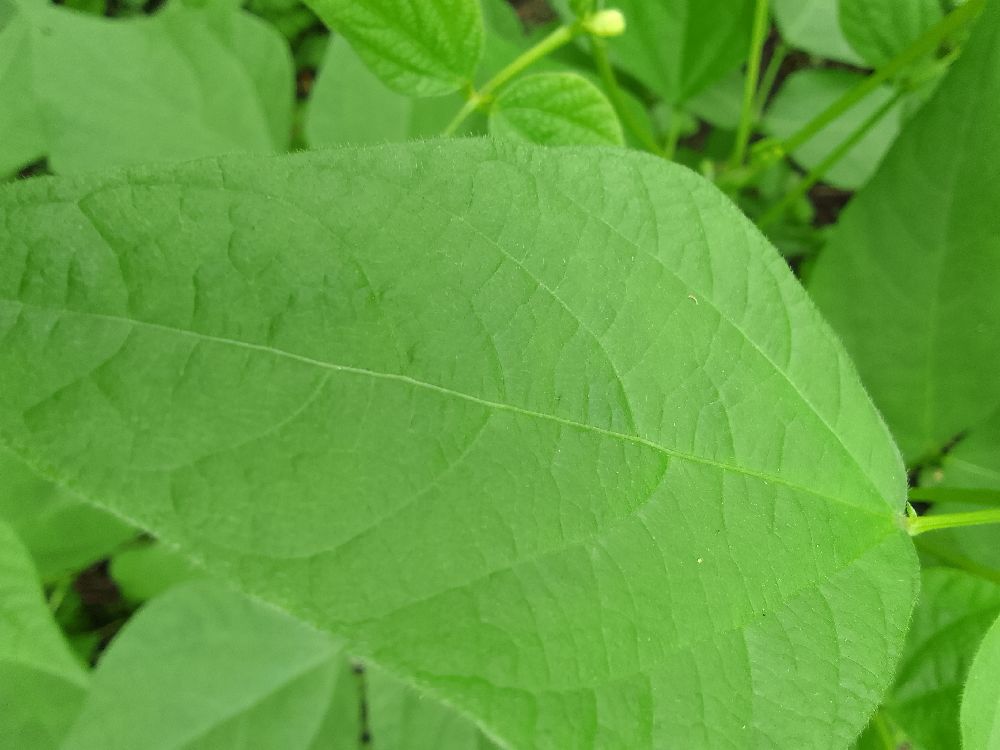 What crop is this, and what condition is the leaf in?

common bean, healthy
